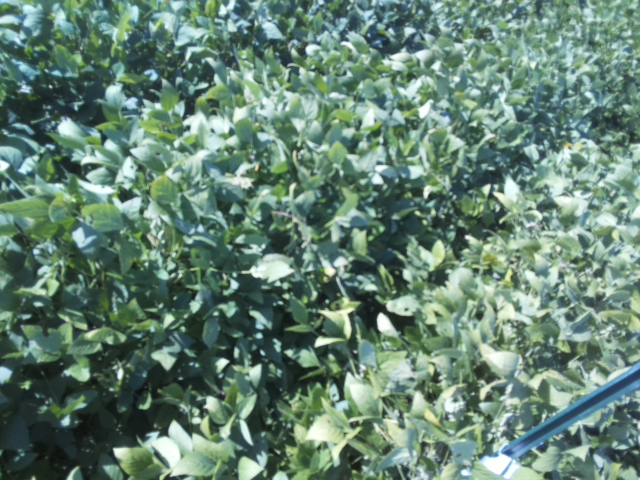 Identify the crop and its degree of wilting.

soybean, moderate turgor loss in upper canopy
